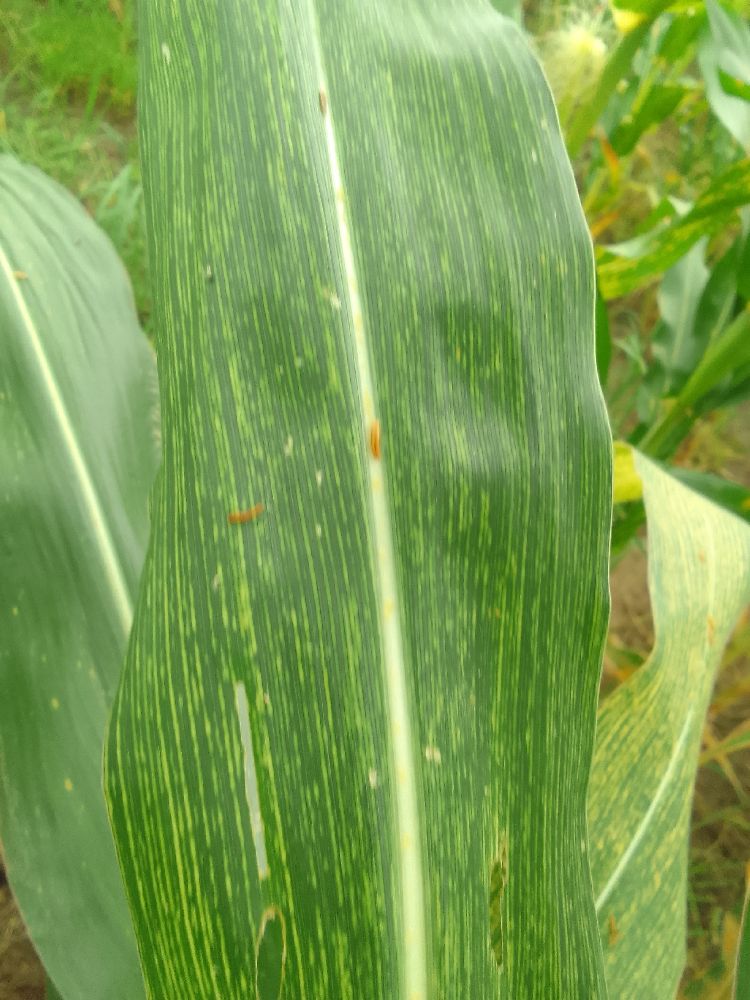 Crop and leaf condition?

maize, maize streak virus
